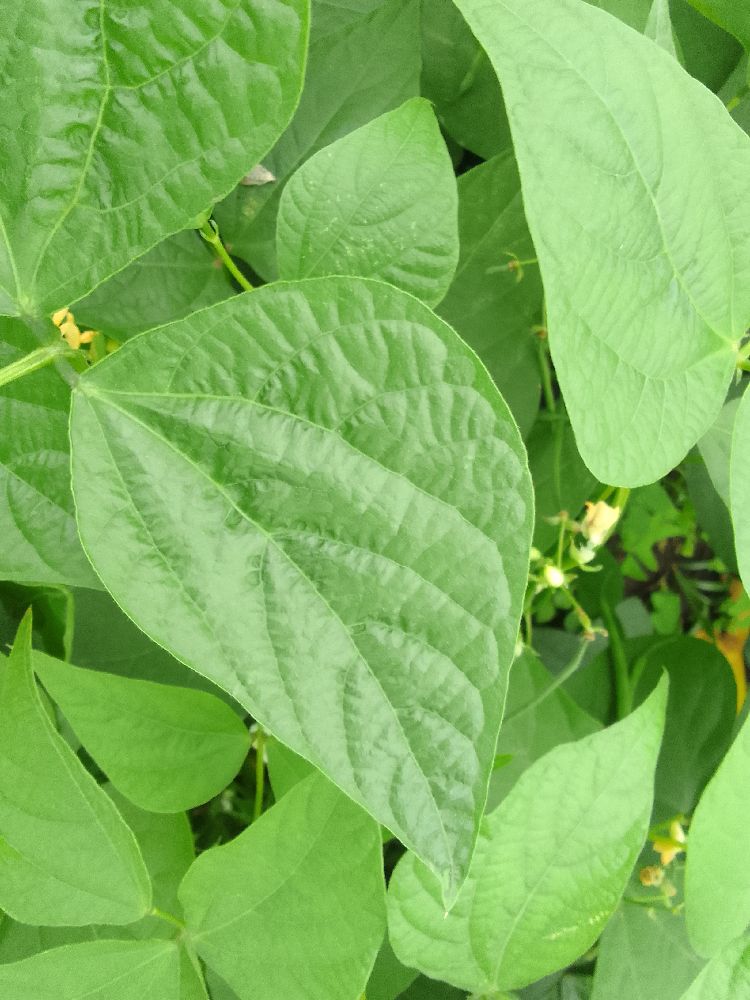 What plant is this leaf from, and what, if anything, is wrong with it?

common bean, healthy
